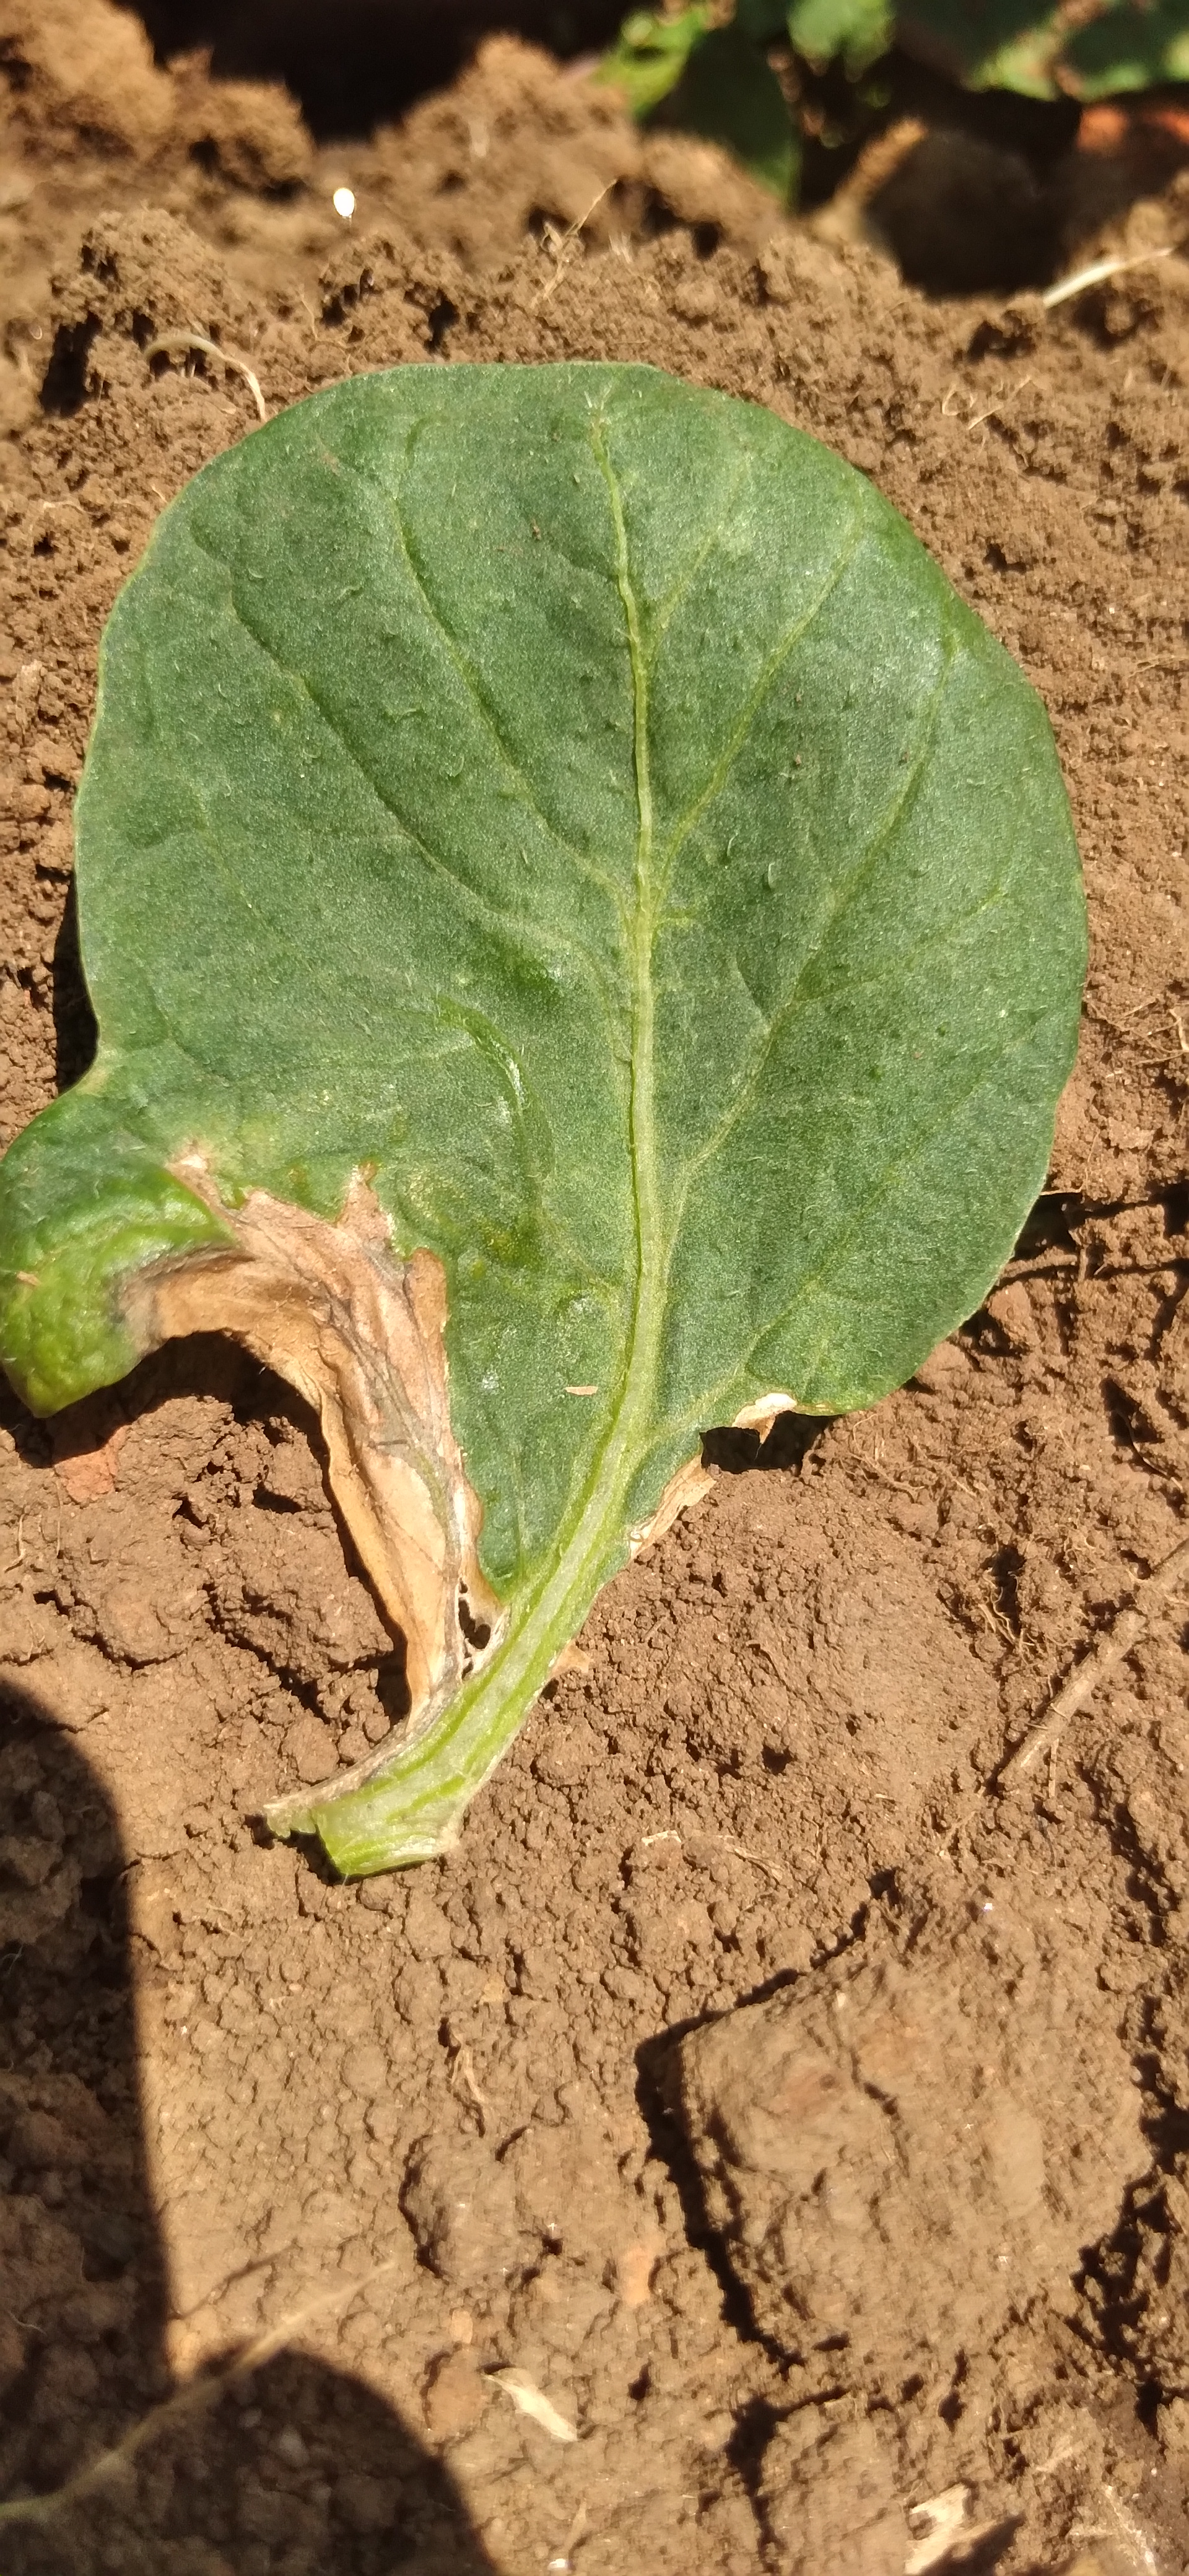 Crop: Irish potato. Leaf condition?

early blight
